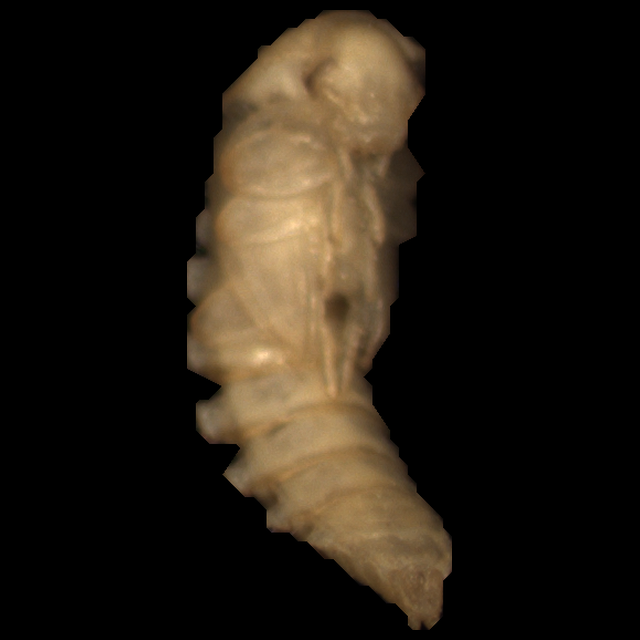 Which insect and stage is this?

mealworm pupa
